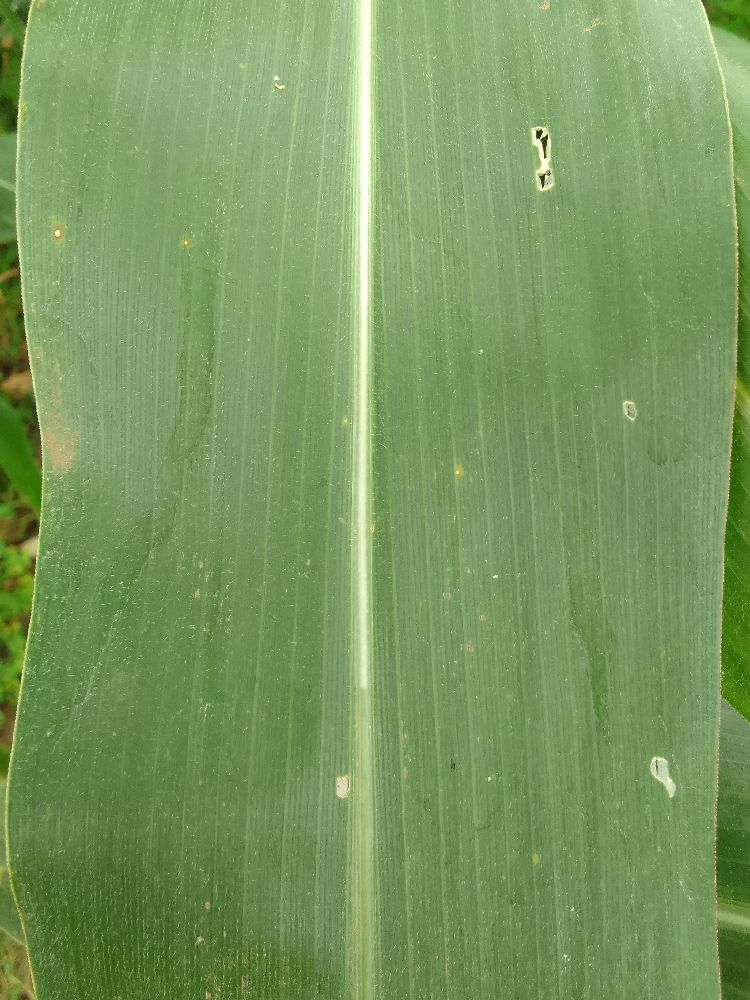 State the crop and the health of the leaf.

maize, healthy
